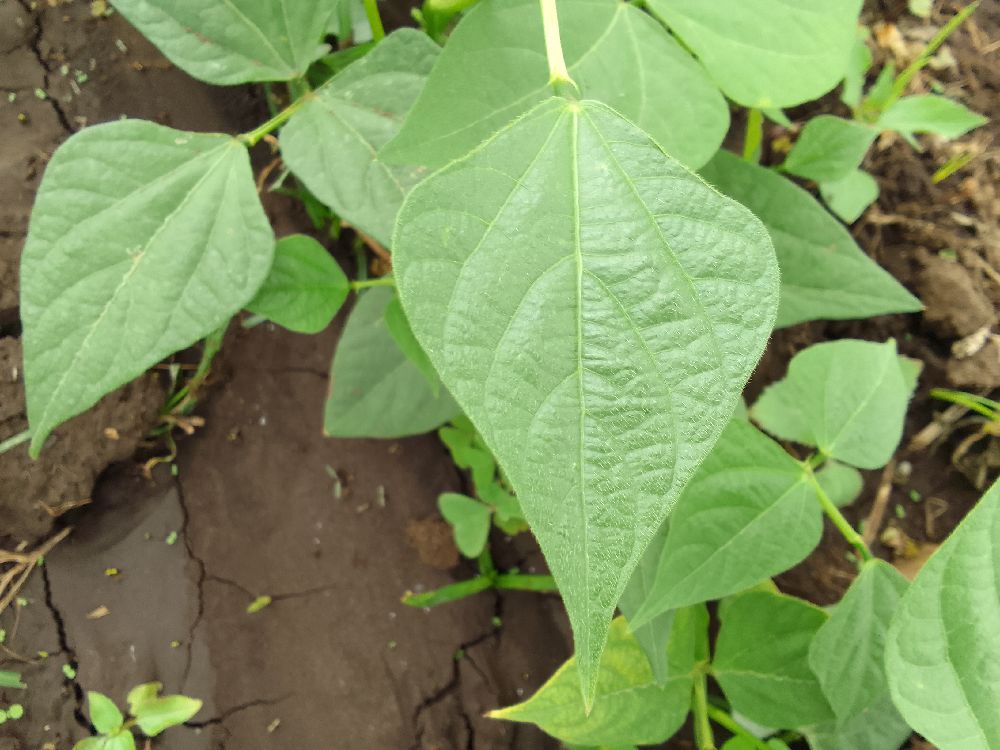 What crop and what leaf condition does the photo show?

common bean, healthy
